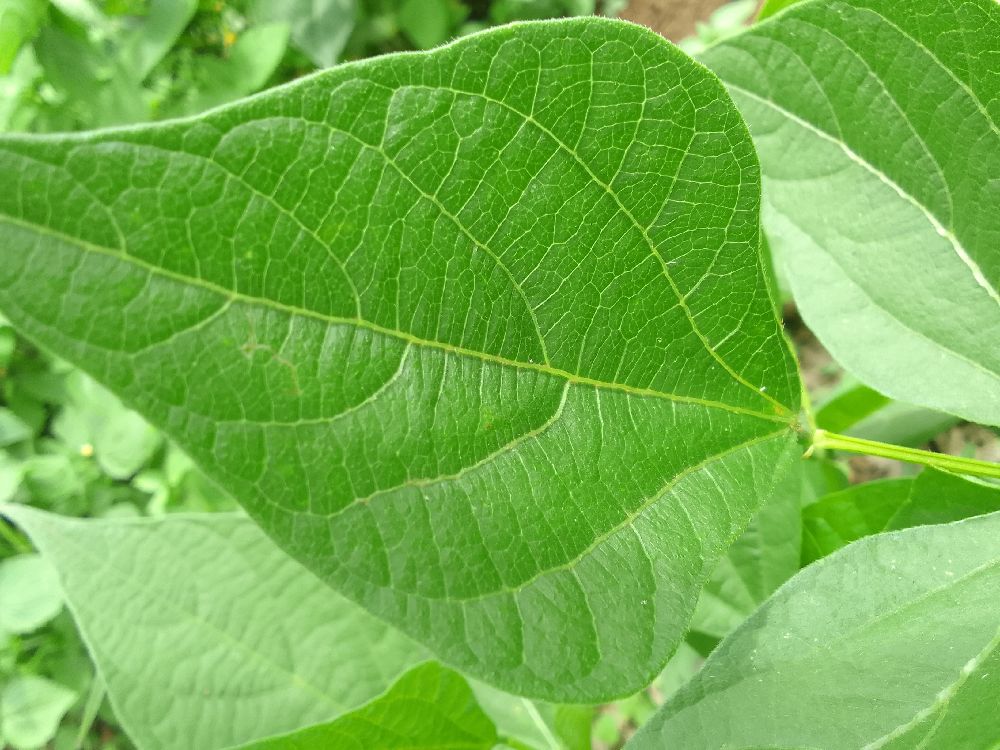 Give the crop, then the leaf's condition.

common bean, healthy
